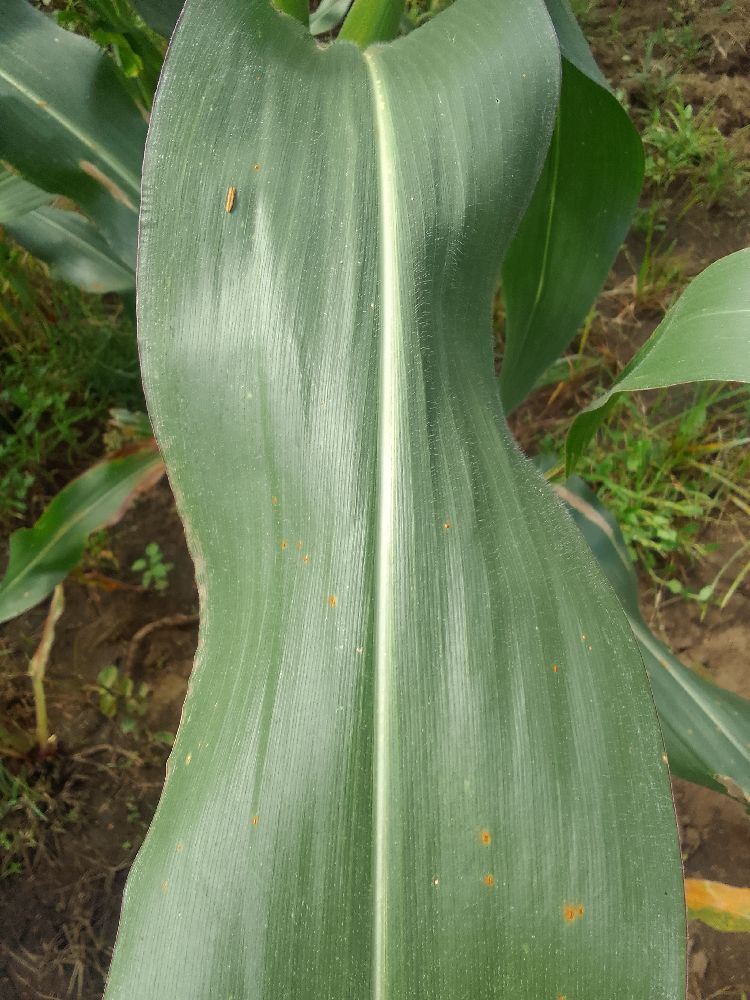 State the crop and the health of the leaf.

maize, healthy
